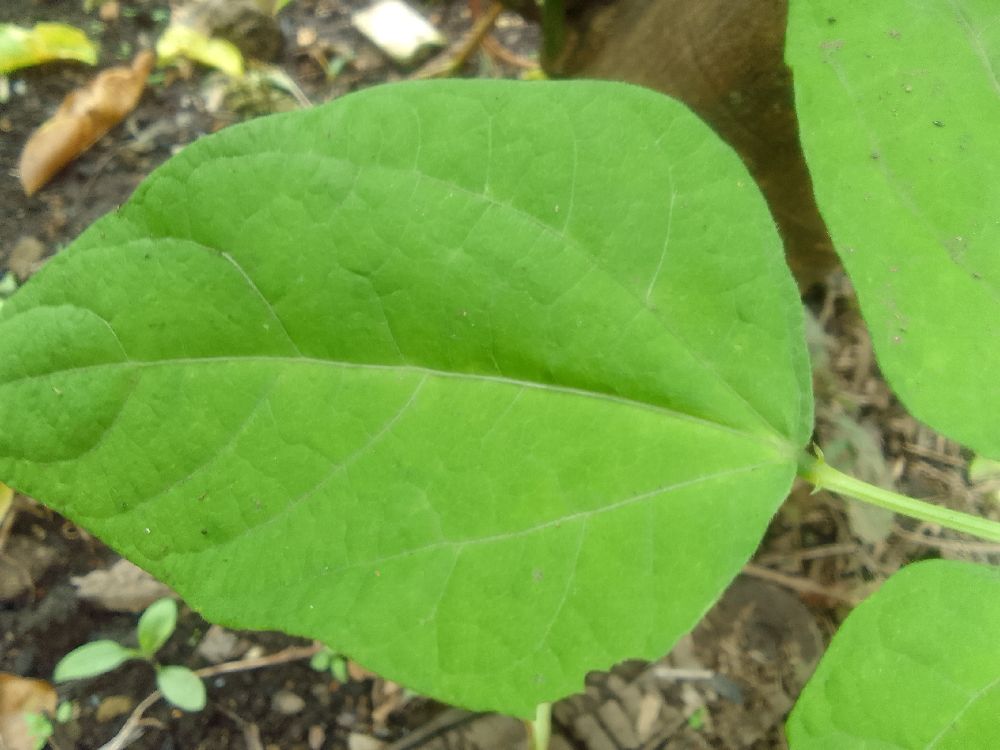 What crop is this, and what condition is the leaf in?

common bean, healthy
